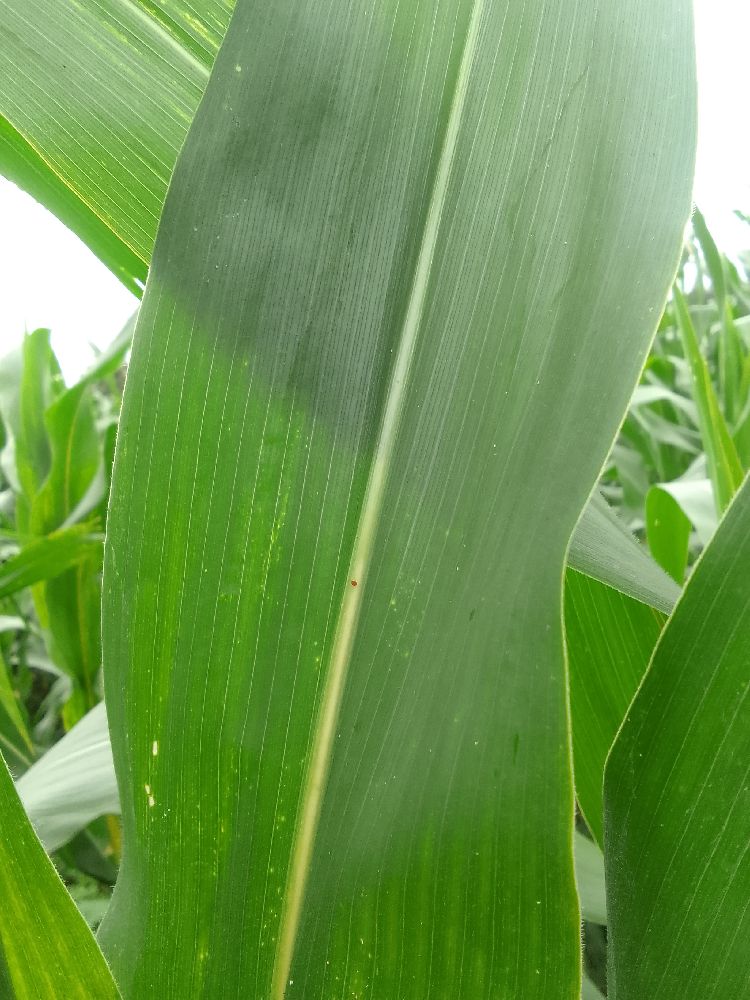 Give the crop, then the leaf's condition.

maize, healthy
